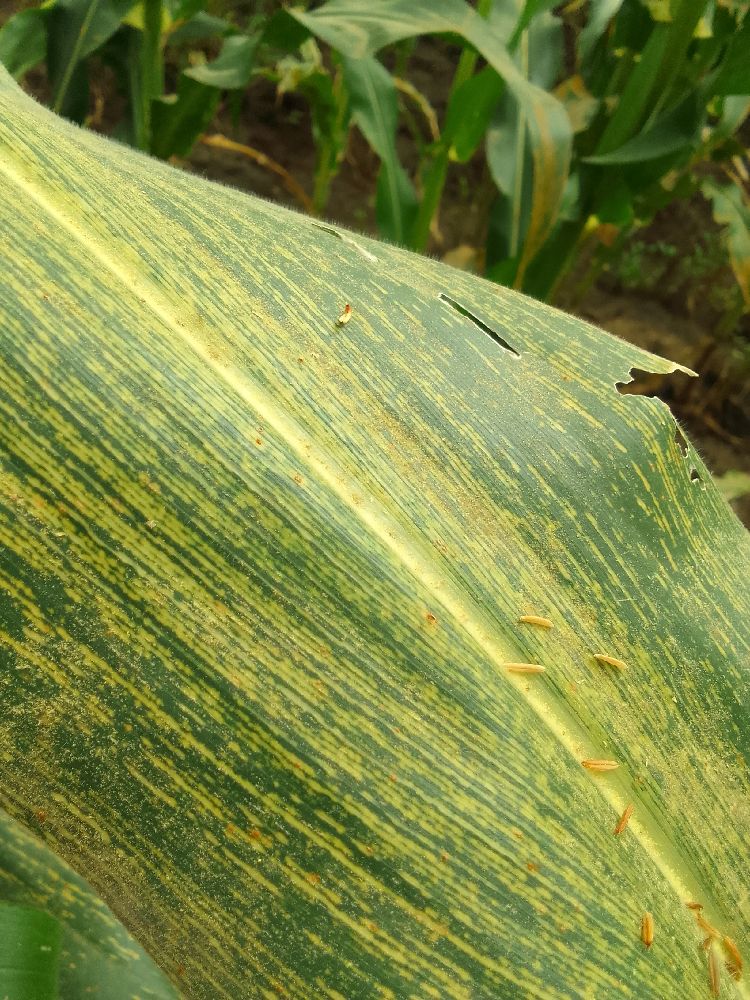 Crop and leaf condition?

maize, maize streak virus
